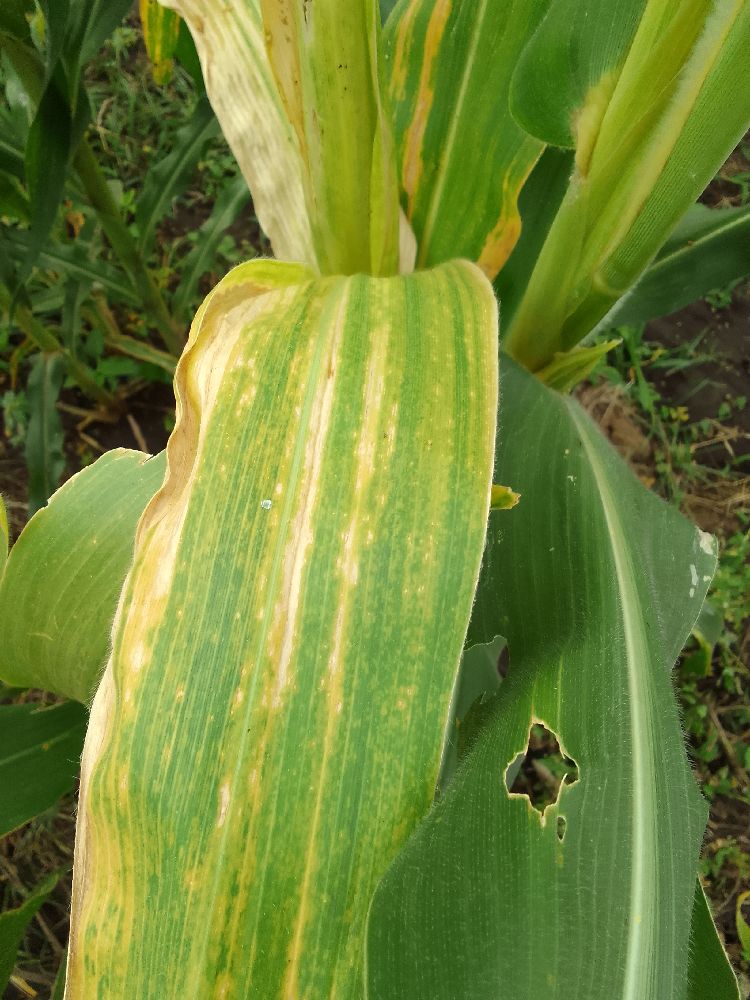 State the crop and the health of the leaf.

maize, maize lethal necrosis
